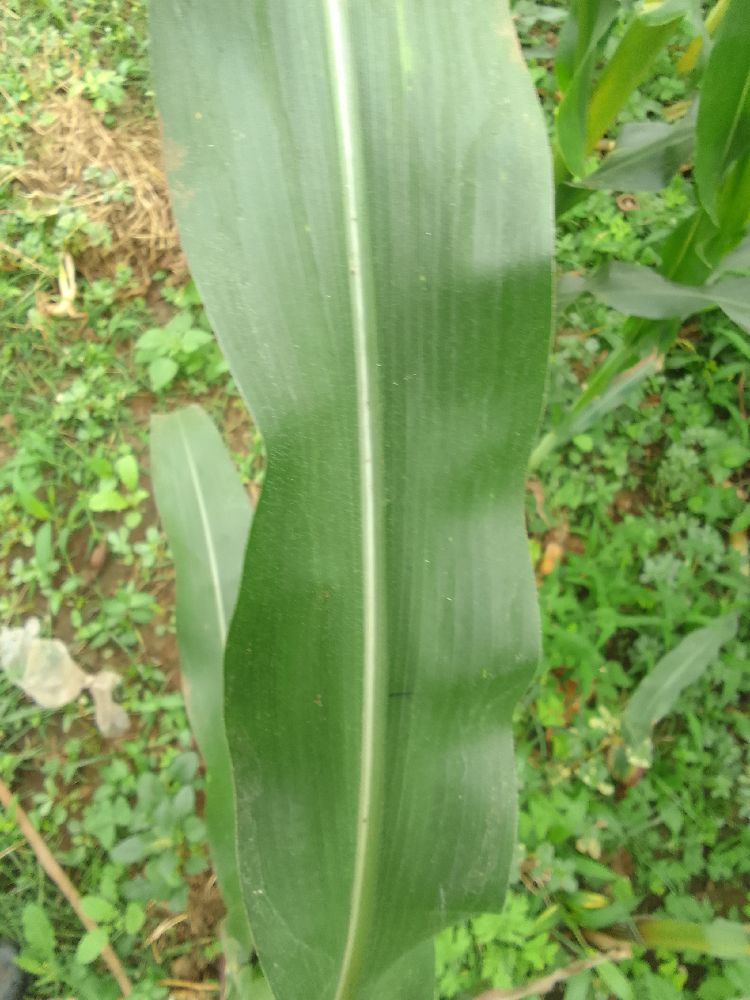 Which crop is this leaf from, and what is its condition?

maize, healthy
